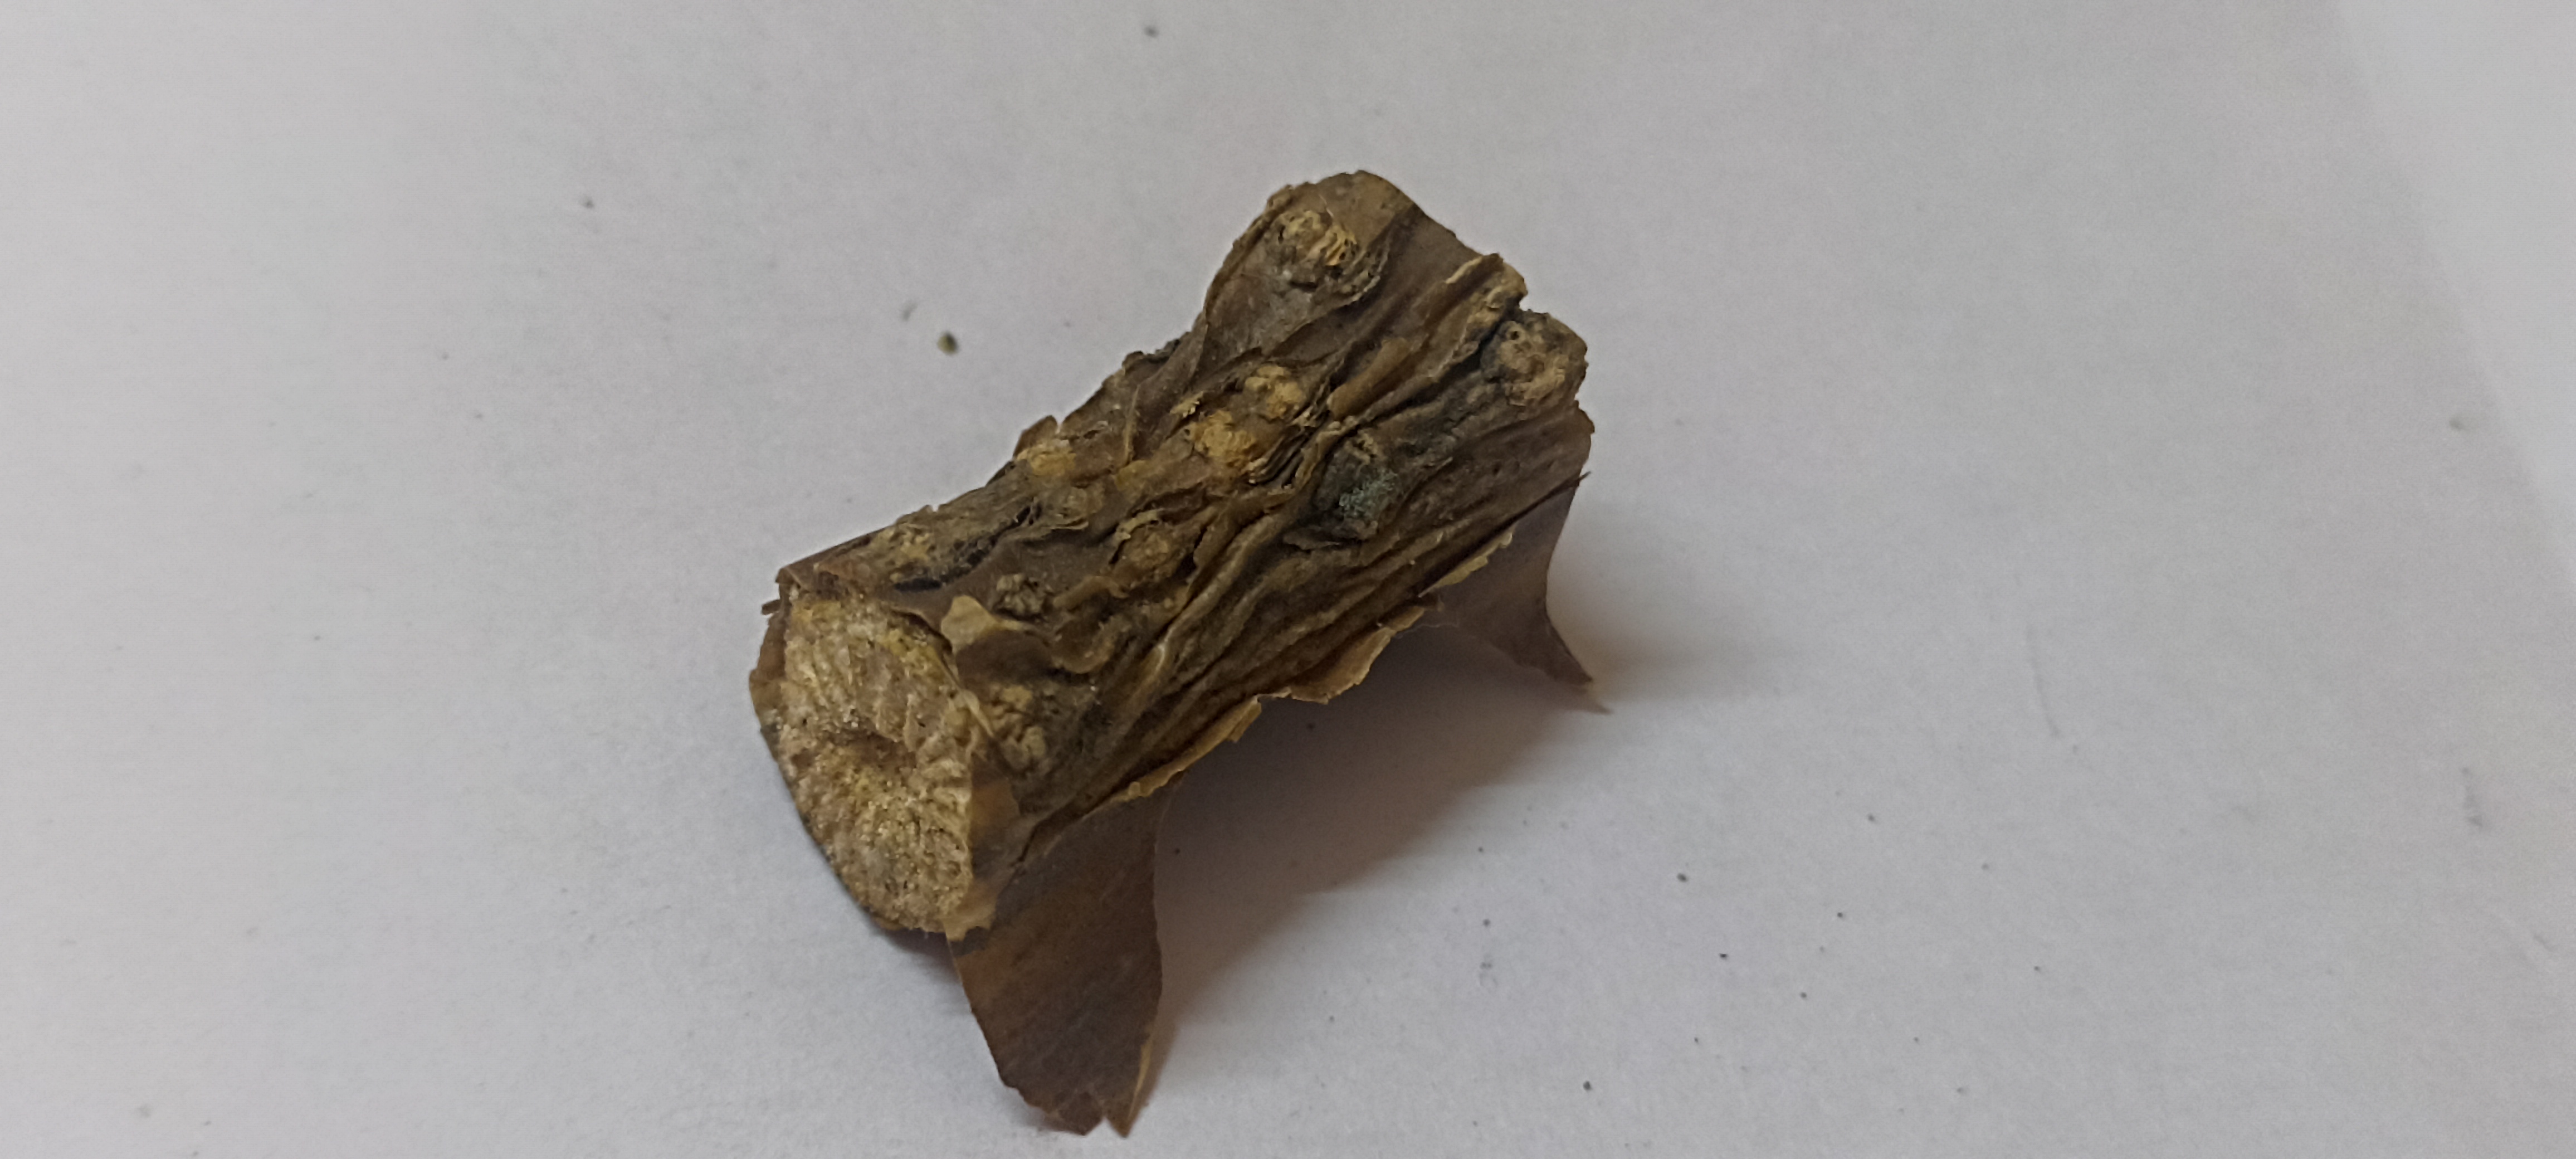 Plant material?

gulvel
